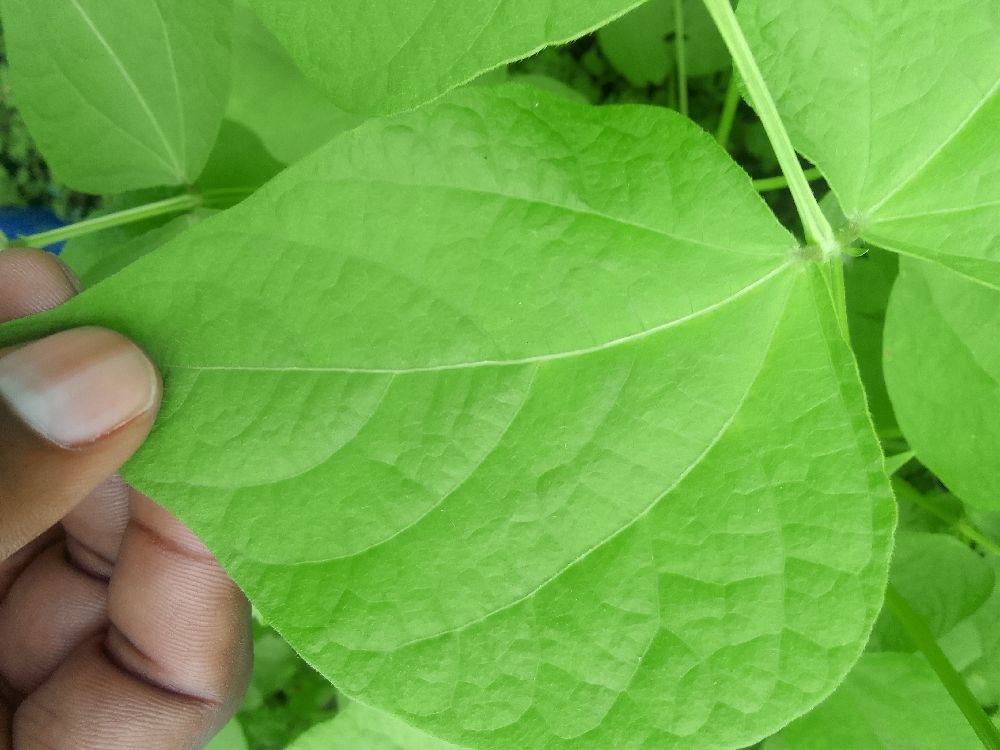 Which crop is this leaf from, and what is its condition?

common bean, healthy
